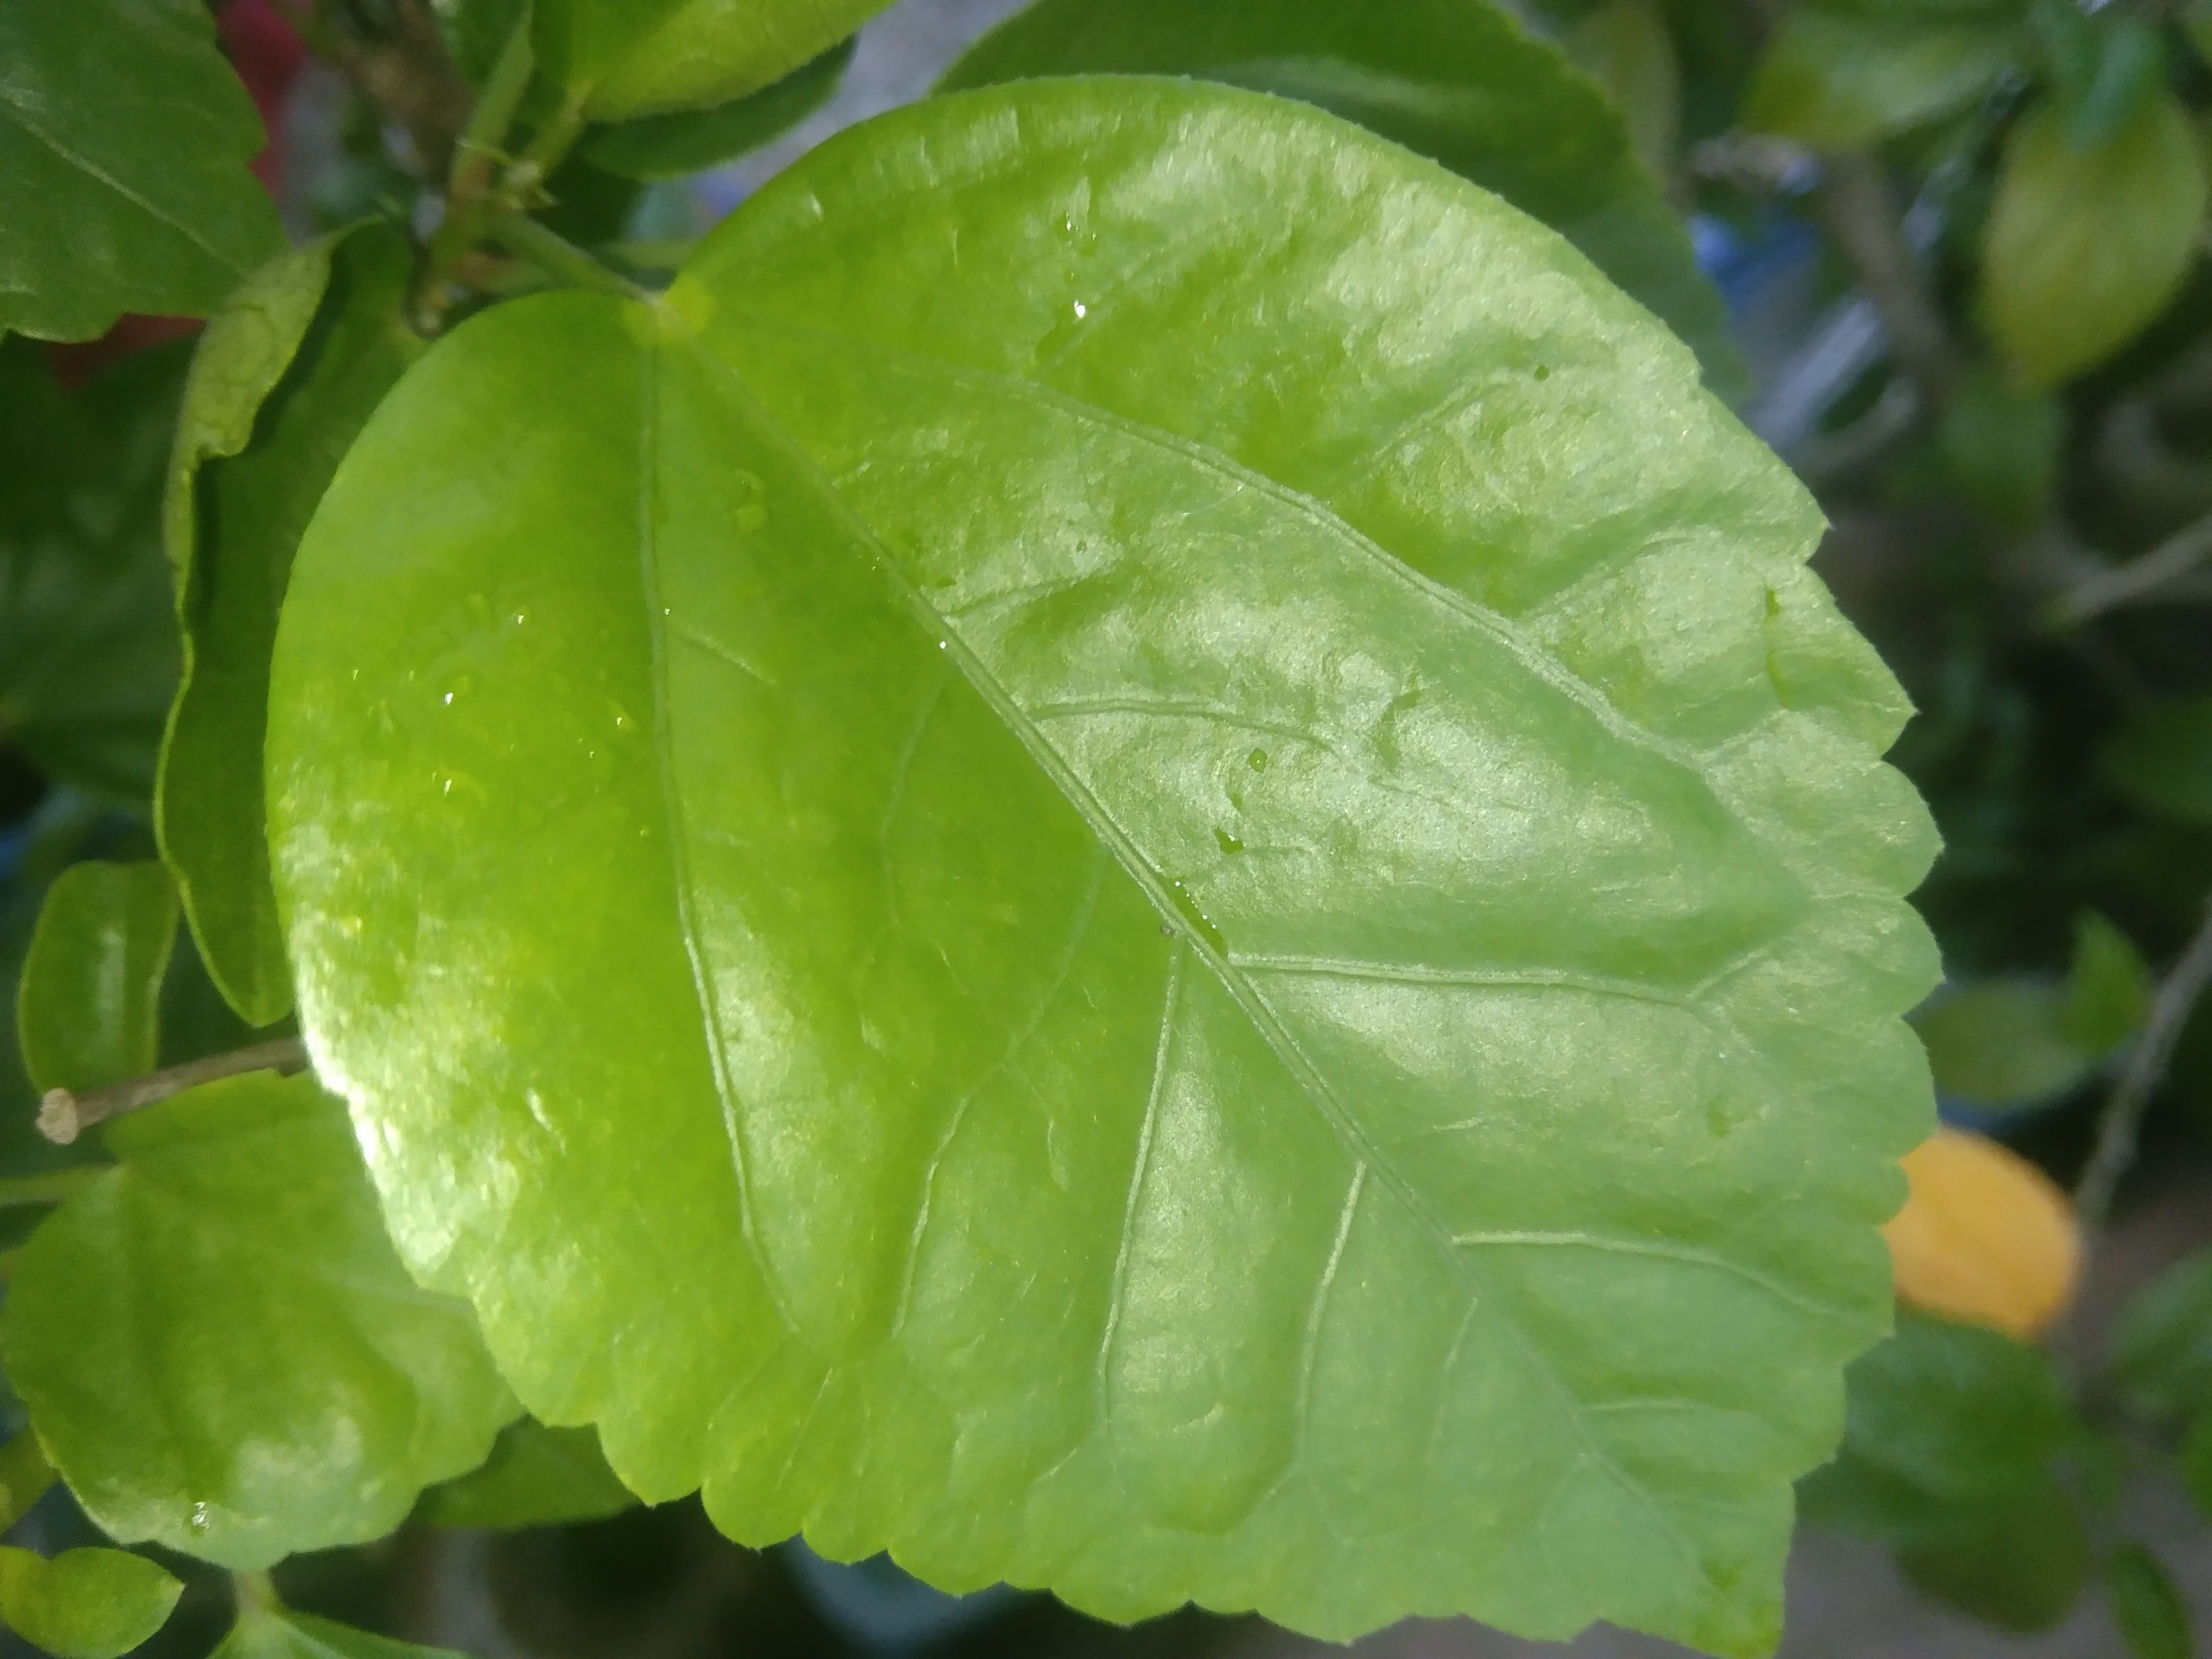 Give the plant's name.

hibiscus
